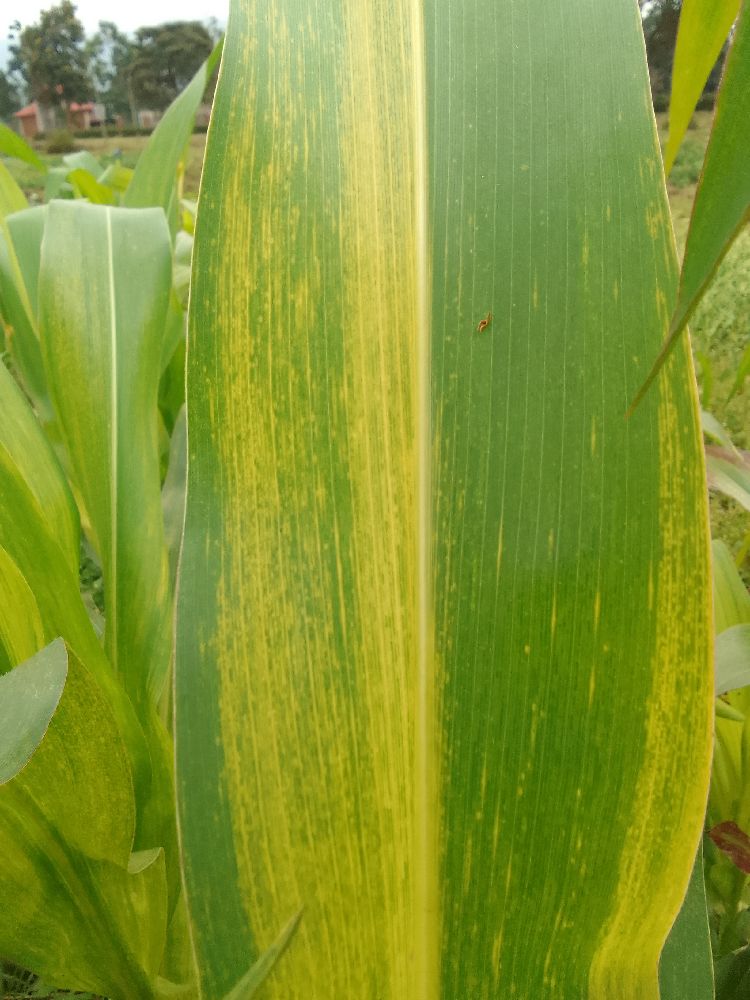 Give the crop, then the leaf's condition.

maize, maize lethal necrosis
